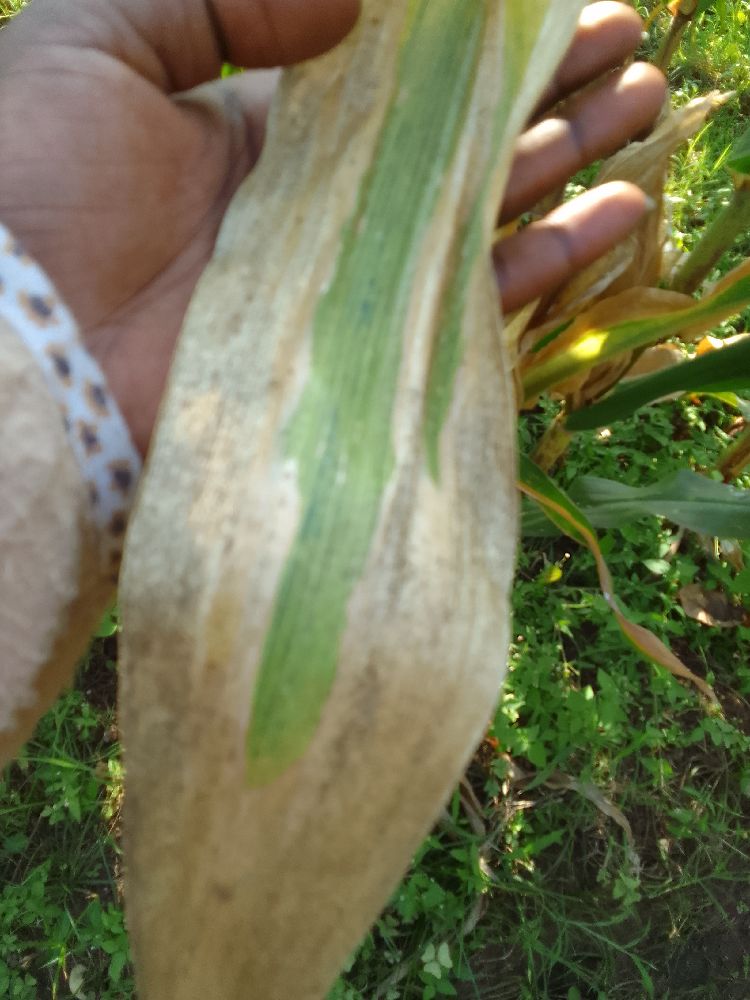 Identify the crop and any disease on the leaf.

maize, maize lethal necrosis
